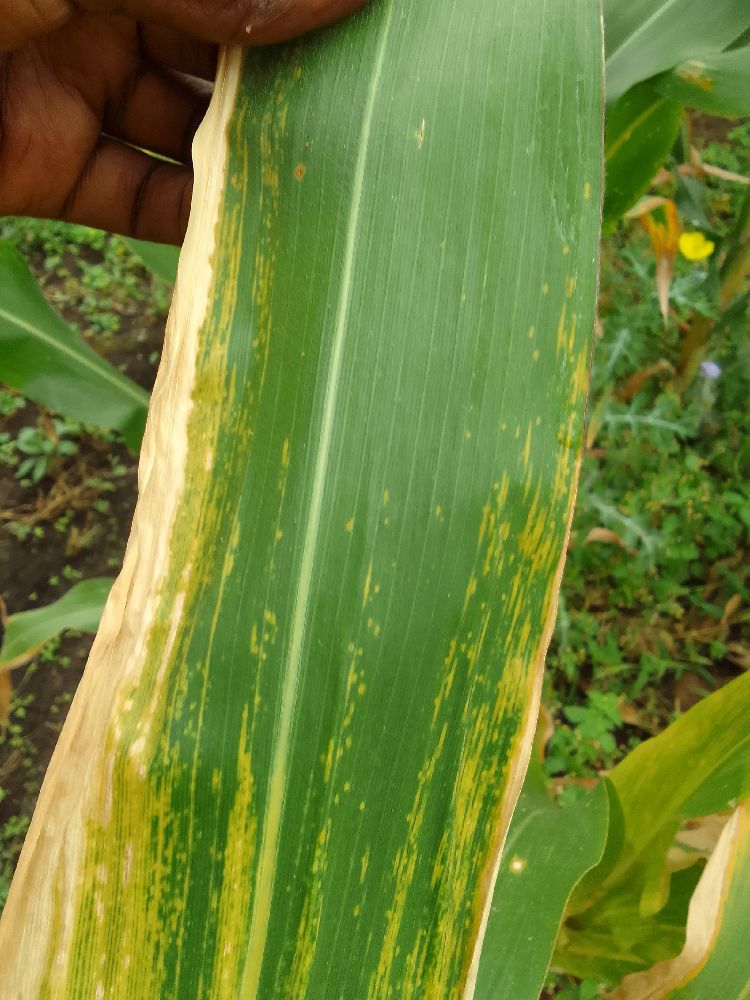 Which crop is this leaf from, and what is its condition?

maize, maize lethal necrosis
